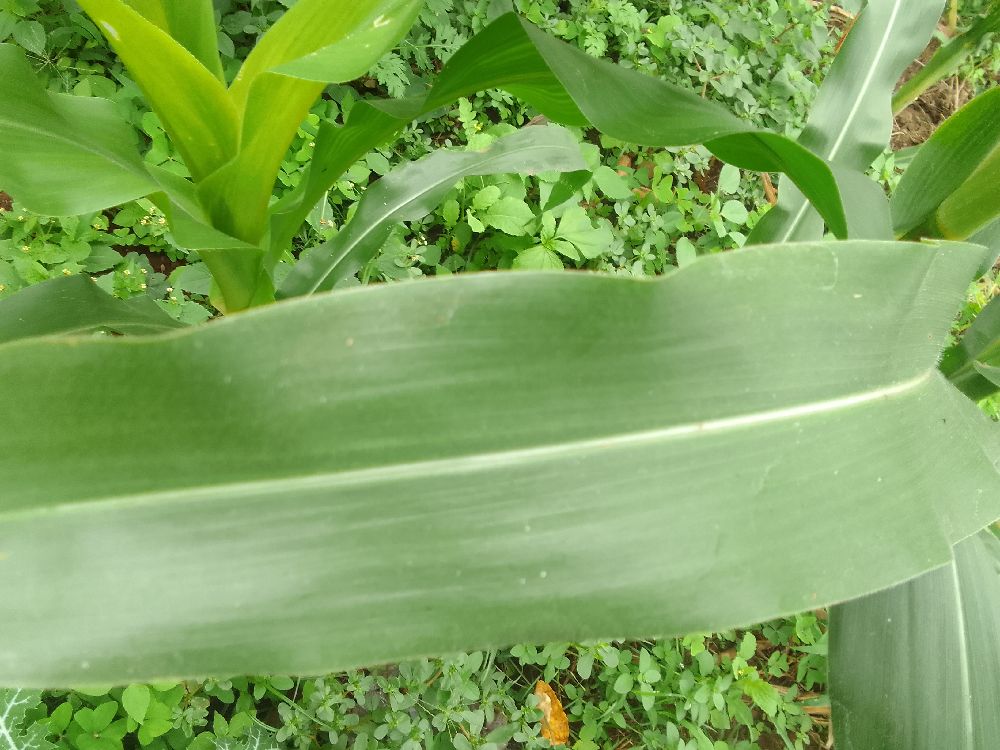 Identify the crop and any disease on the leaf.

maize, healthy
